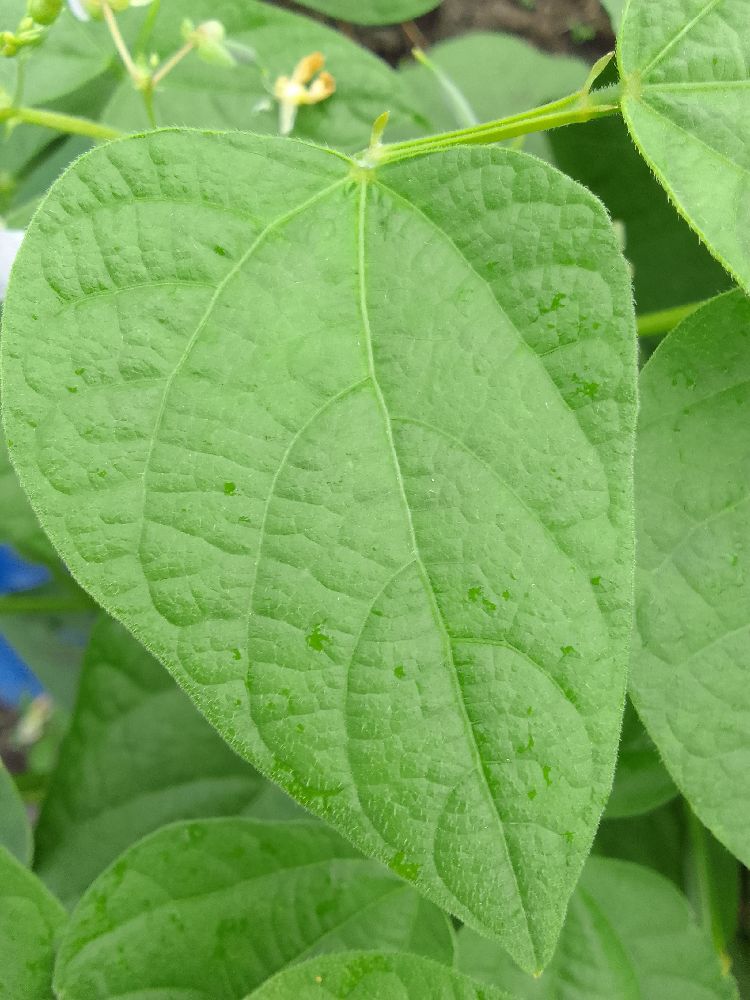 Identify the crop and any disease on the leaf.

common bean, healthy
